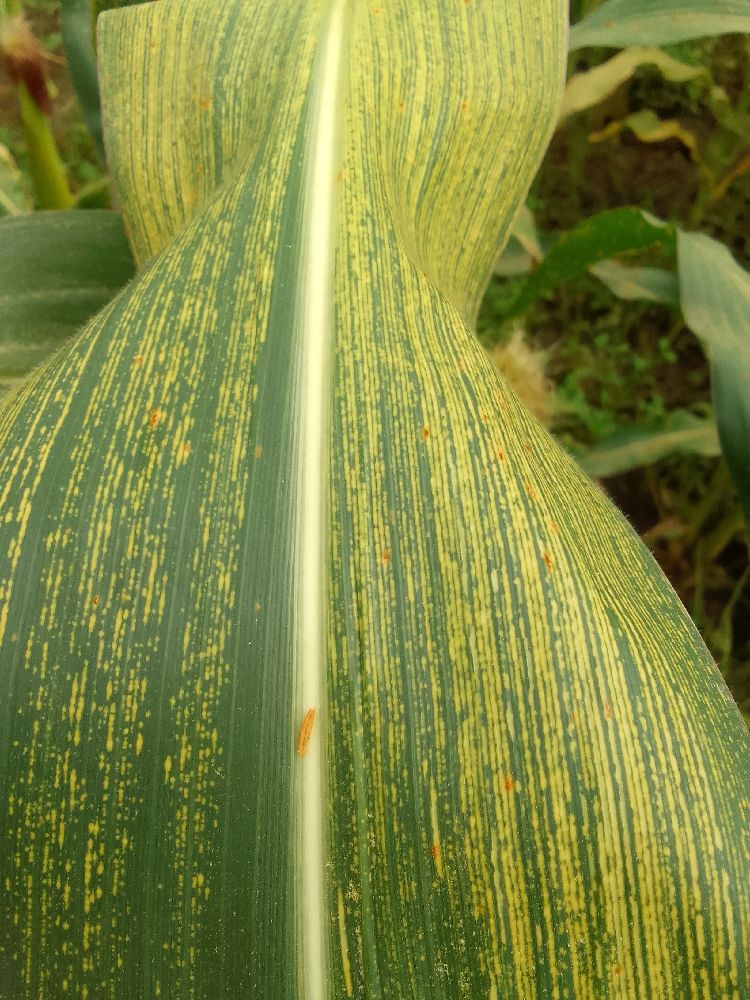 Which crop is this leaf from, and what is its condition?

maize, maize streak virus
